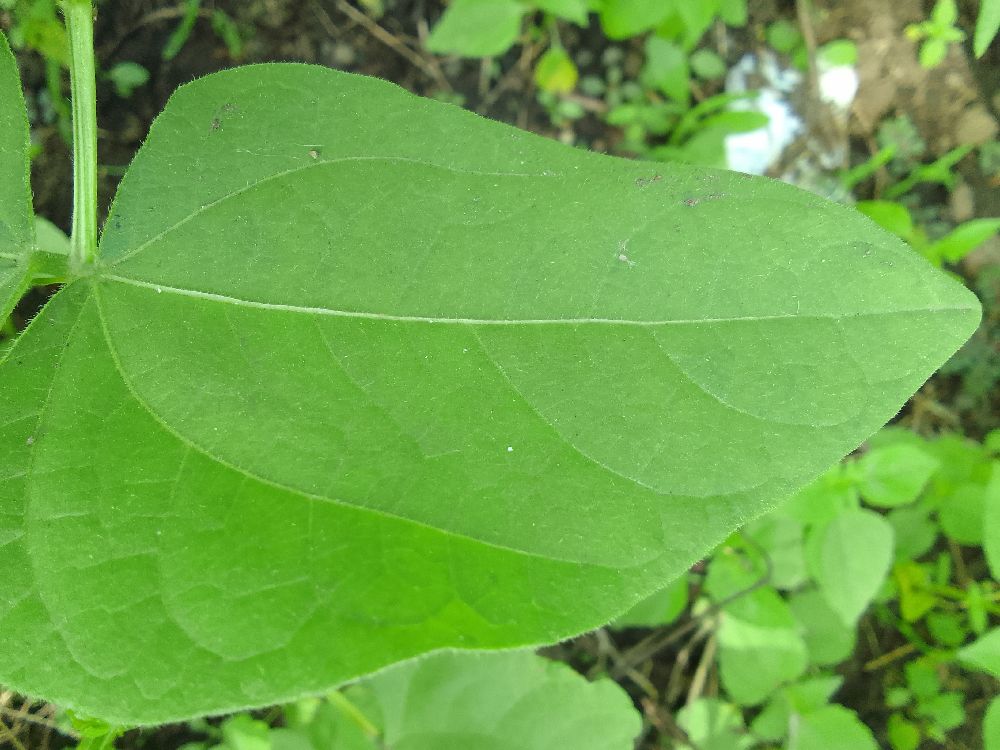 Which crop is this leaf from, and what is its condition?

common bean, healthy
